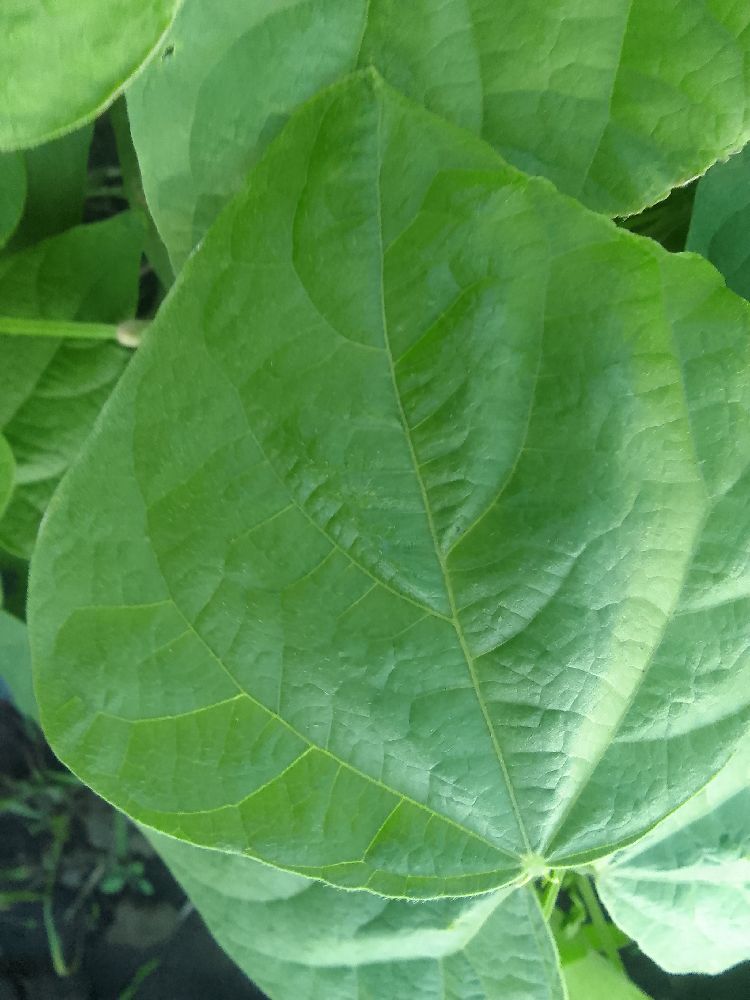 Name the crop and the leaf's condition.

common bean, healthy
